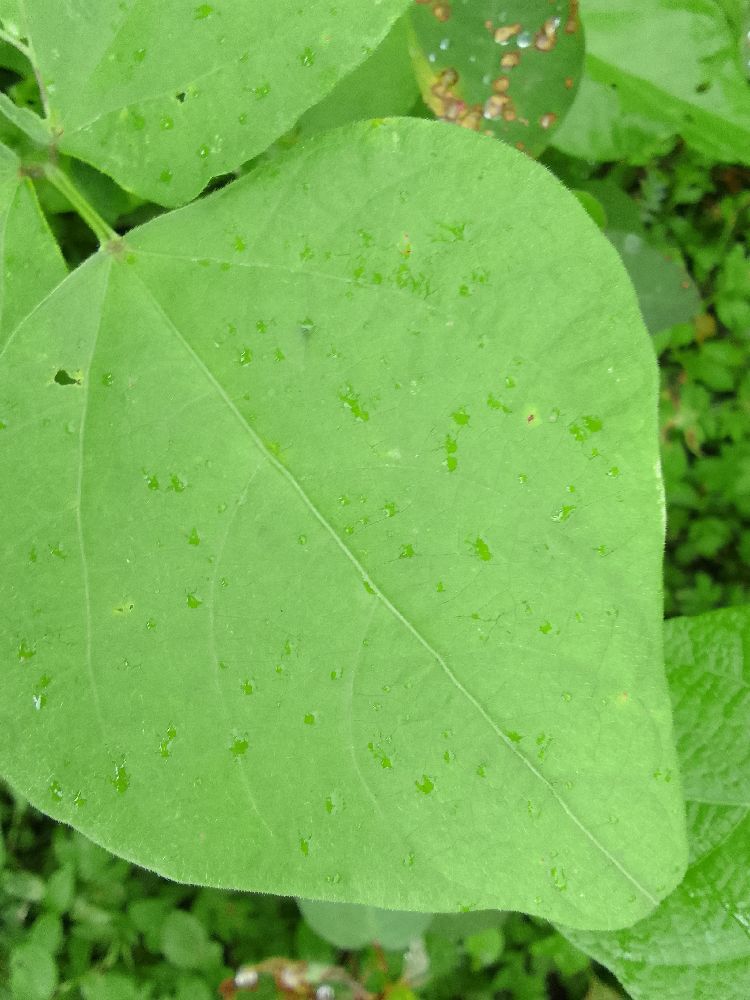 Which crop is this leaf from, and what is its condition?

common bean, healthy
